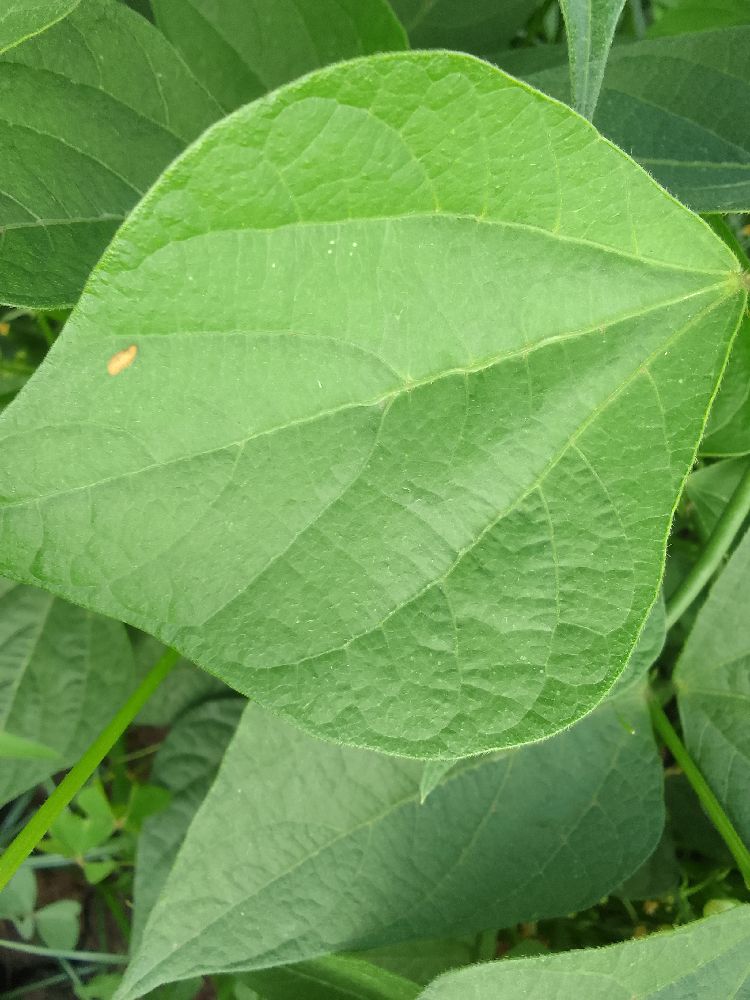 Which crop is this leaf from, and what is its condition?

common bean, healthy
